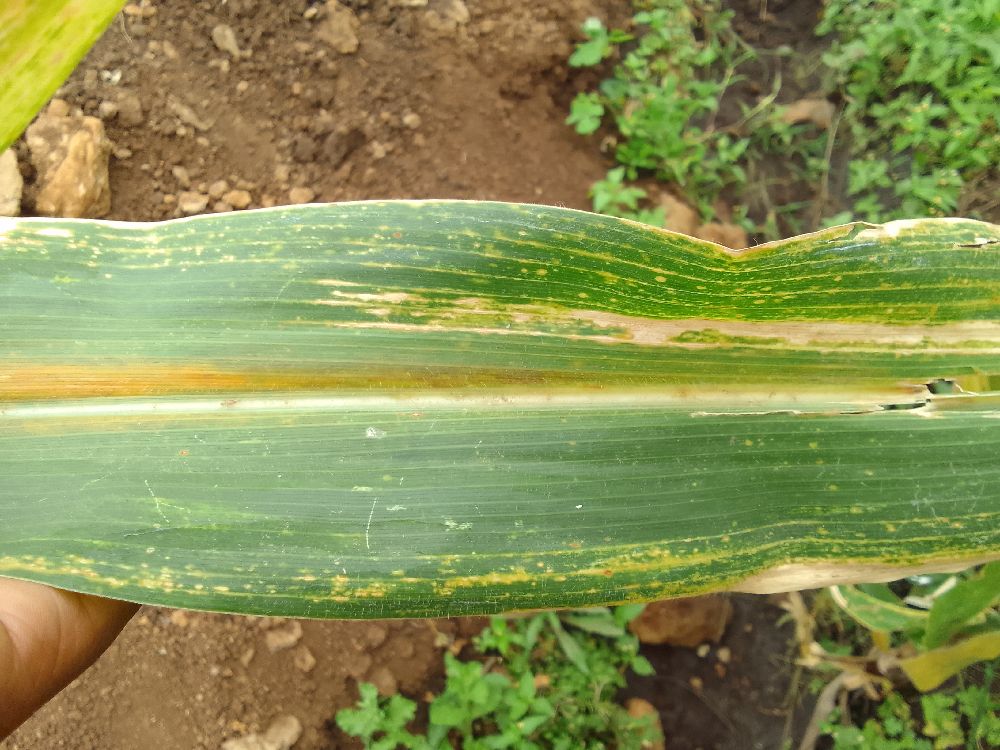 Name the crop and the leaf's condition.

maize, maize lethal necrosis
